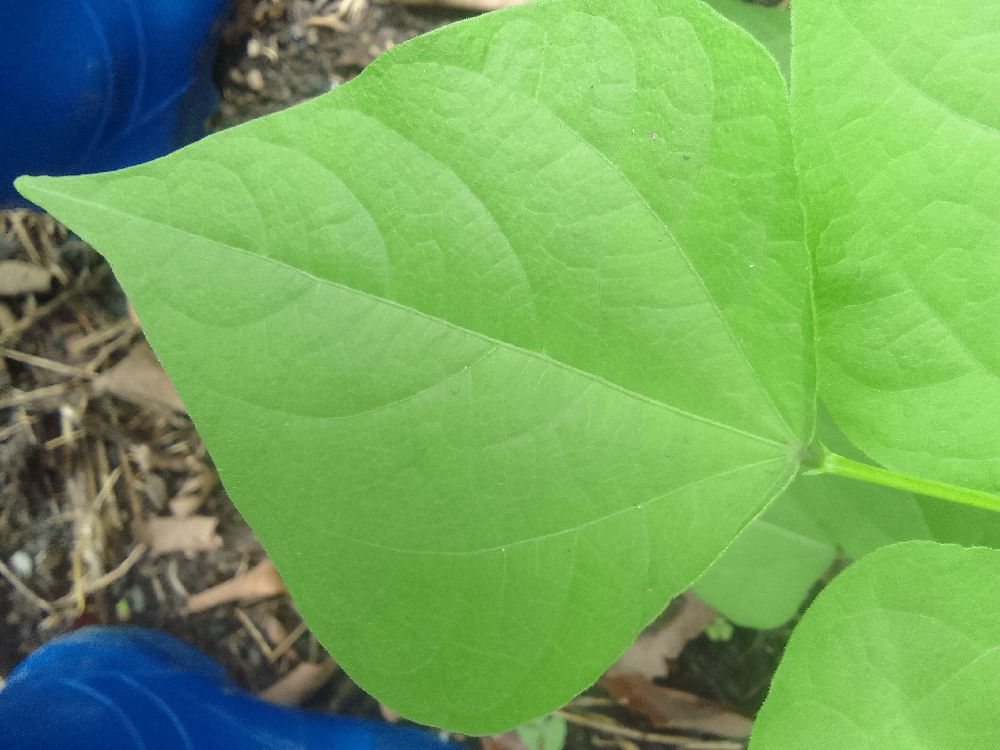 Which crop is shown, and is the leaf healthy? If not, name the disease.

common bean, healthy
